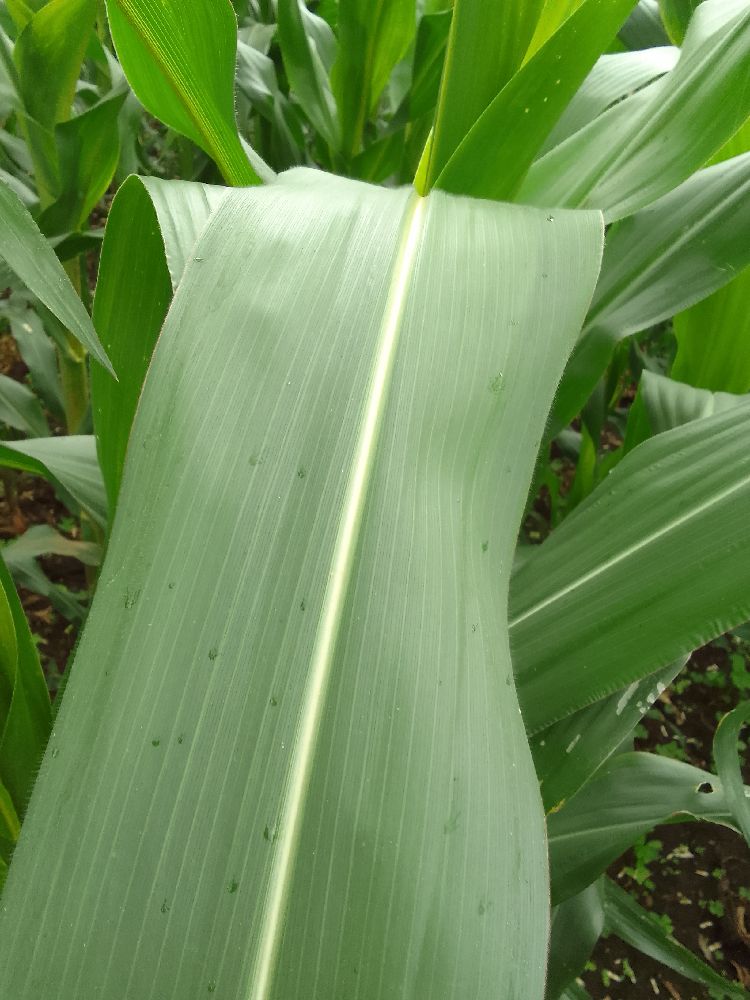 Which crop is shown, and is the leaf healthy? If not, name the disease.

maize, healthy
